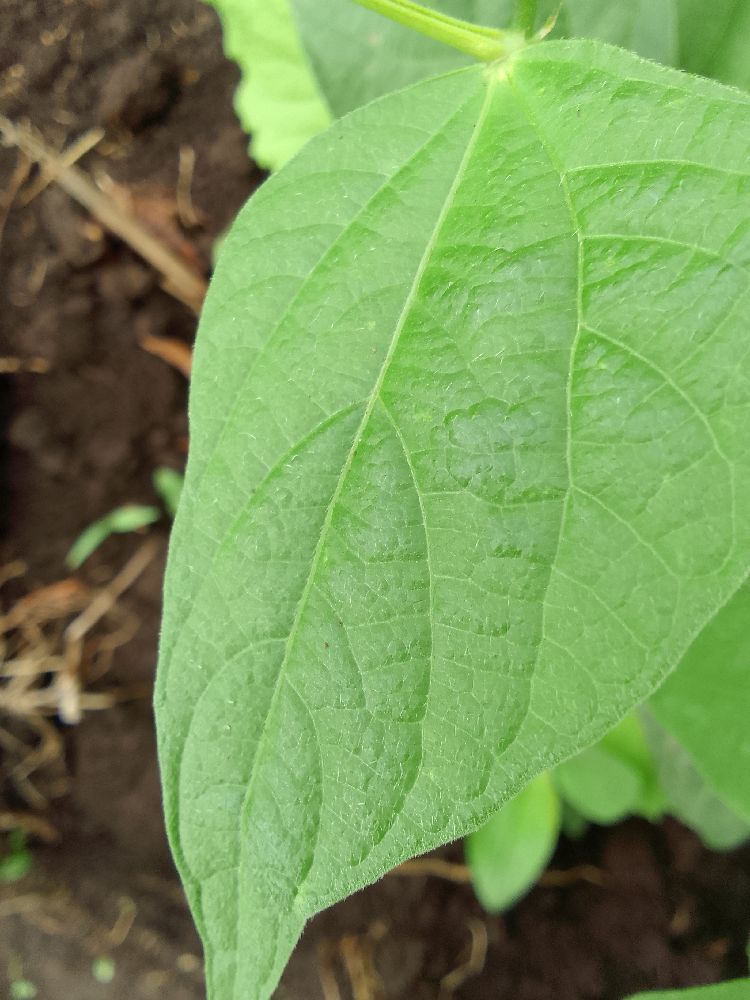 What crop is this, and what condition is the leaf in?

common bean, healthy
